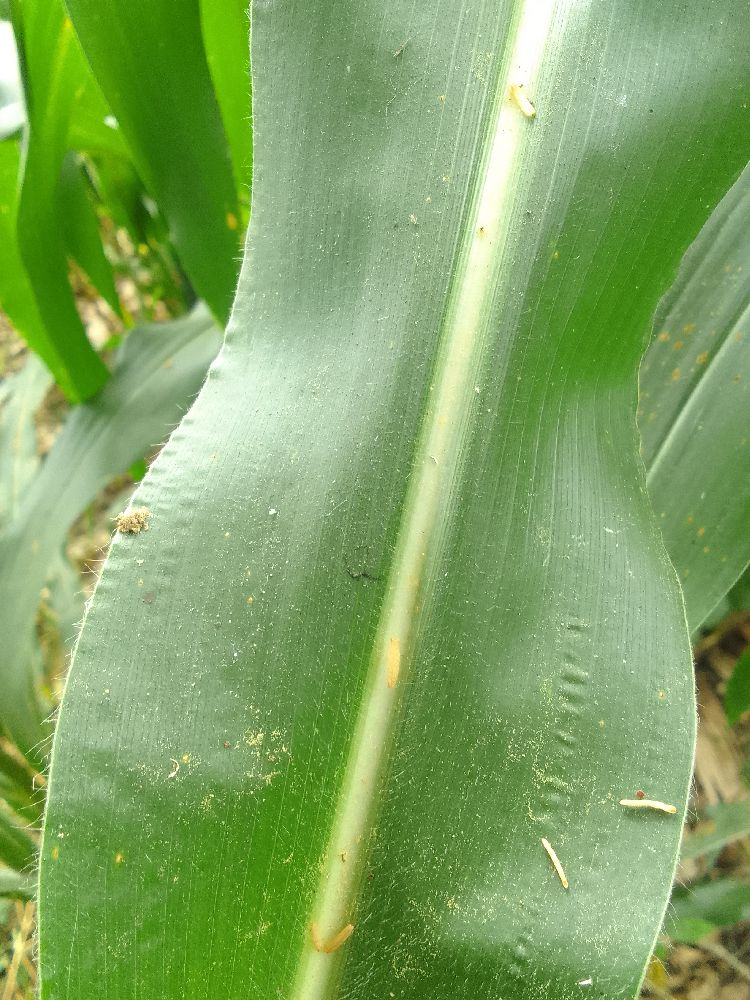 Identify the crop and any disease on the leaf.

maize, healthy
